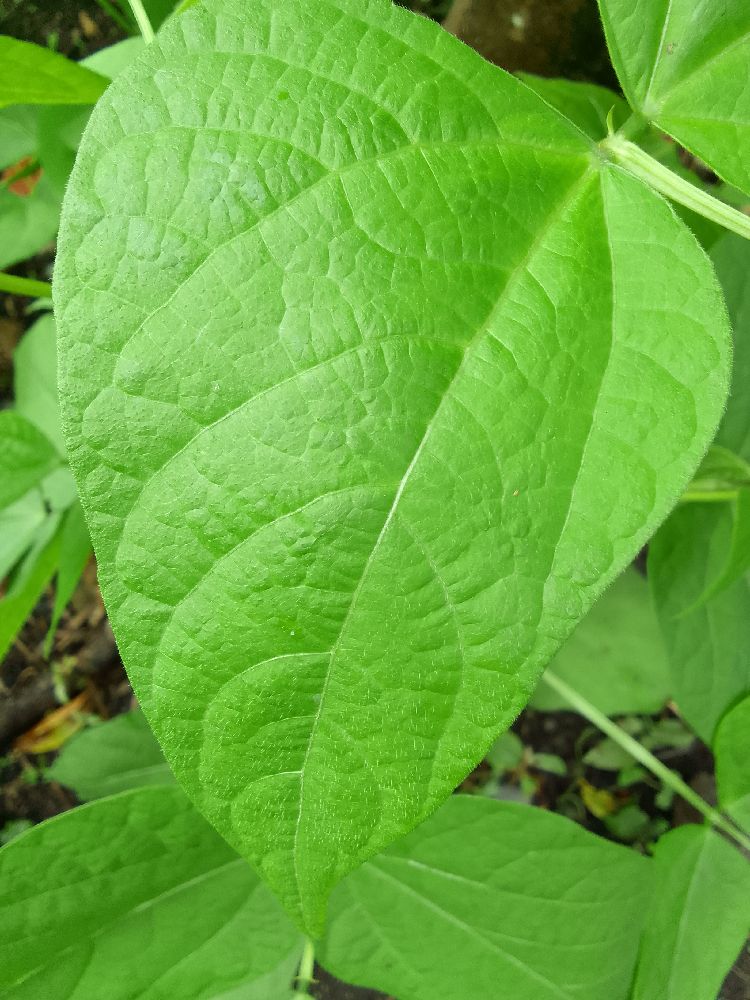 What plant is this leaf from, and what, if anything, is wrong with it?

common bean, healthy
